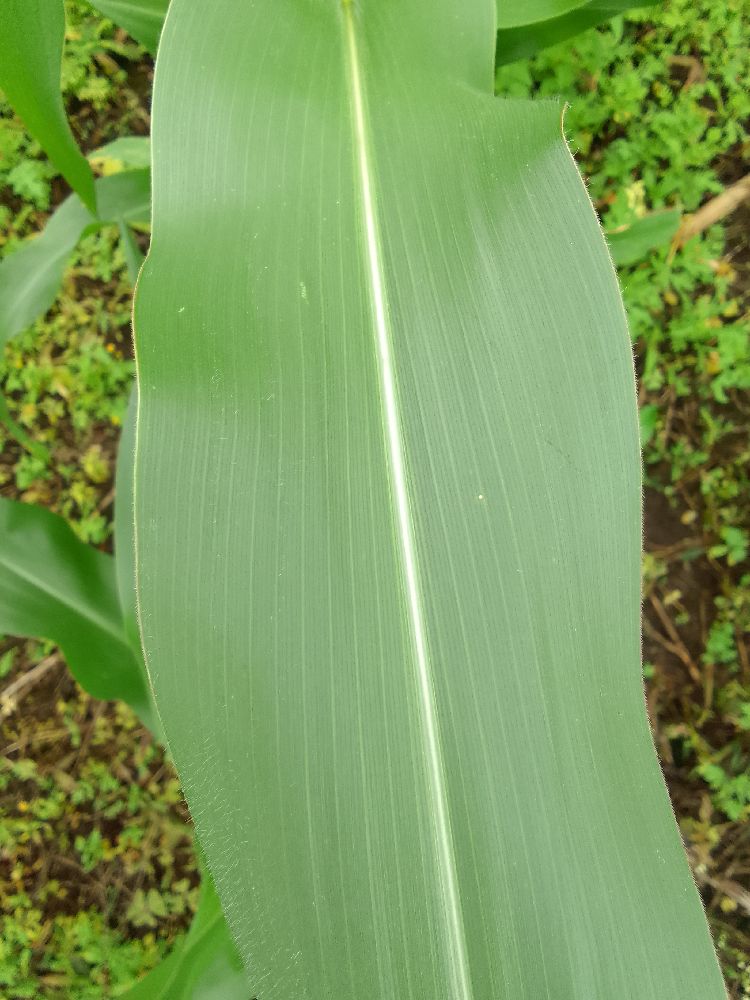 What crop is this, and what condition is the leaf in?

maize, healthy
